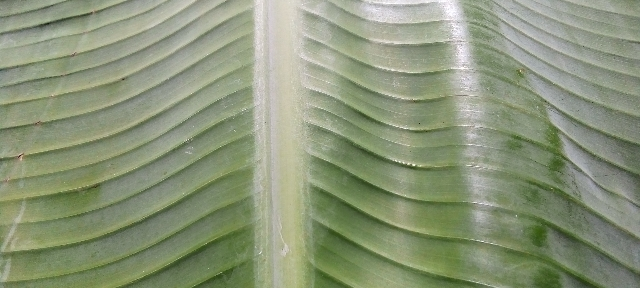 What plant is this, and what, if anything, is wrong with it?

banana, healthy
